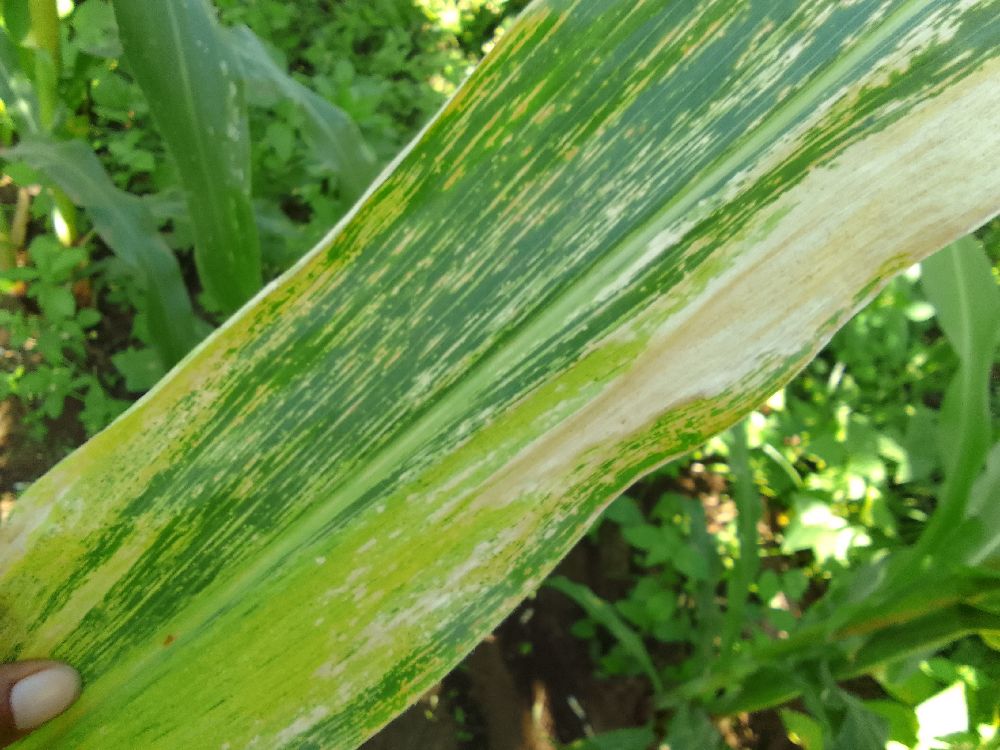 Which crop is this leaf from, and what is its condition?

maize, maize lethal necrosis
